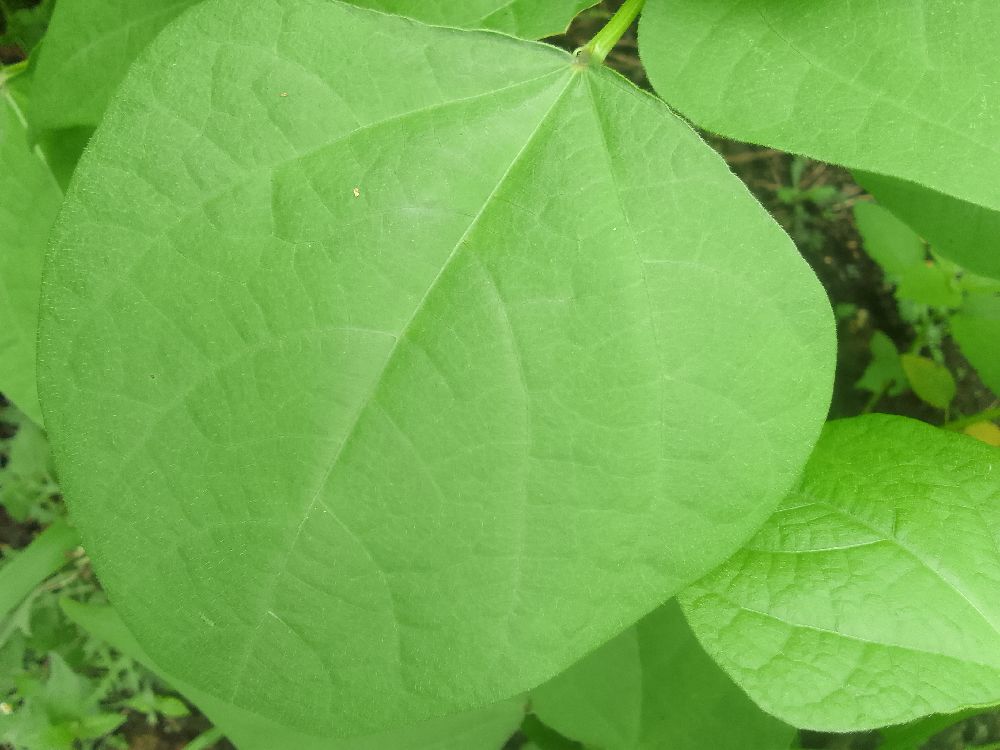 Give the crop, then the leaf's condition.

common bean, healthy
